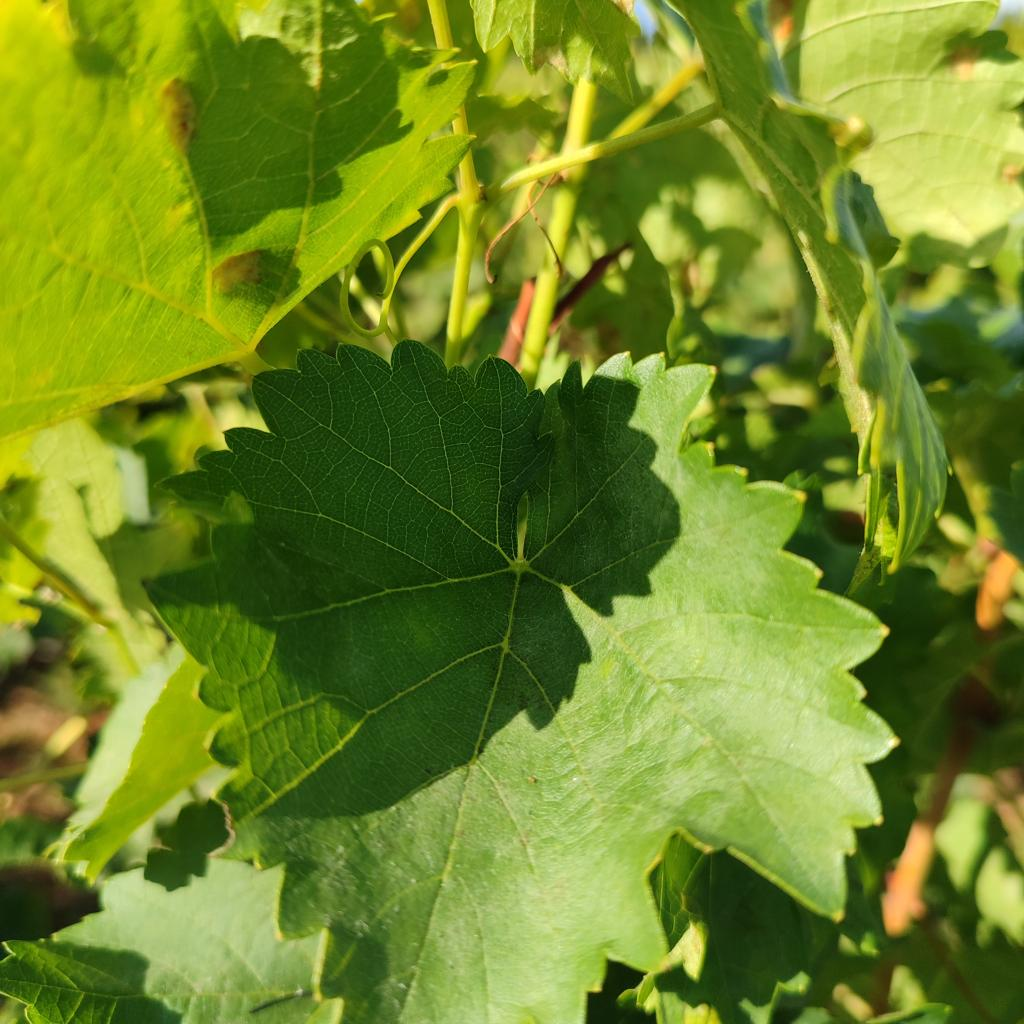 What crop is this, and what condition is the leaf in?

grapevine, powdery mildew
